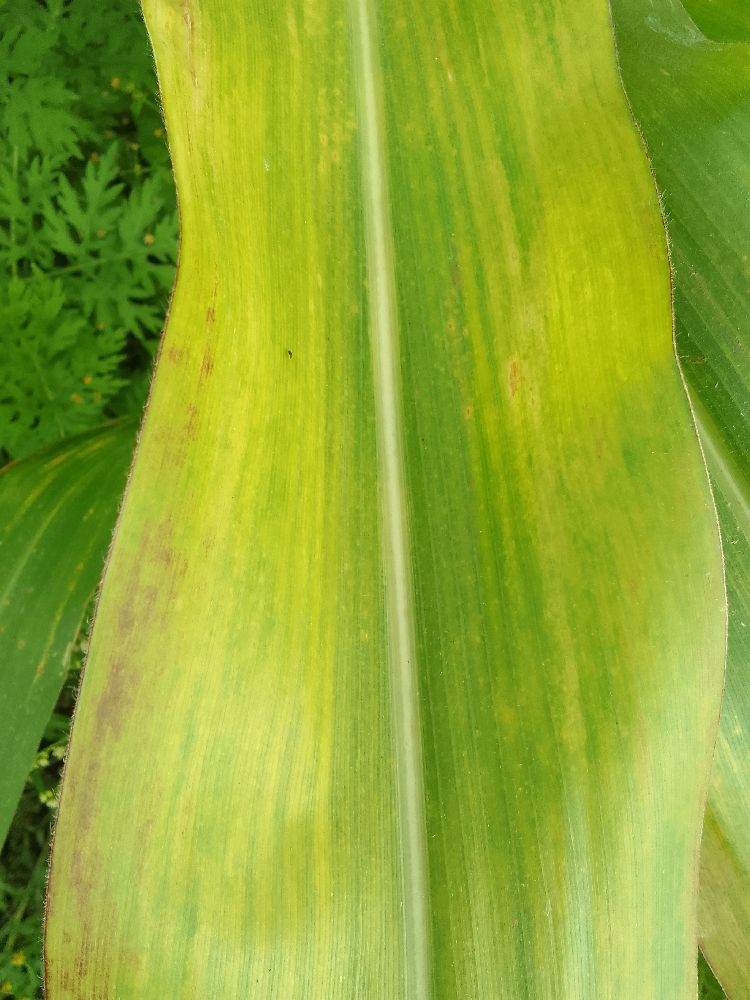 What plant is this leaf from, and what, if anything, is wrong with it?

maize, maize lethal necrosis
